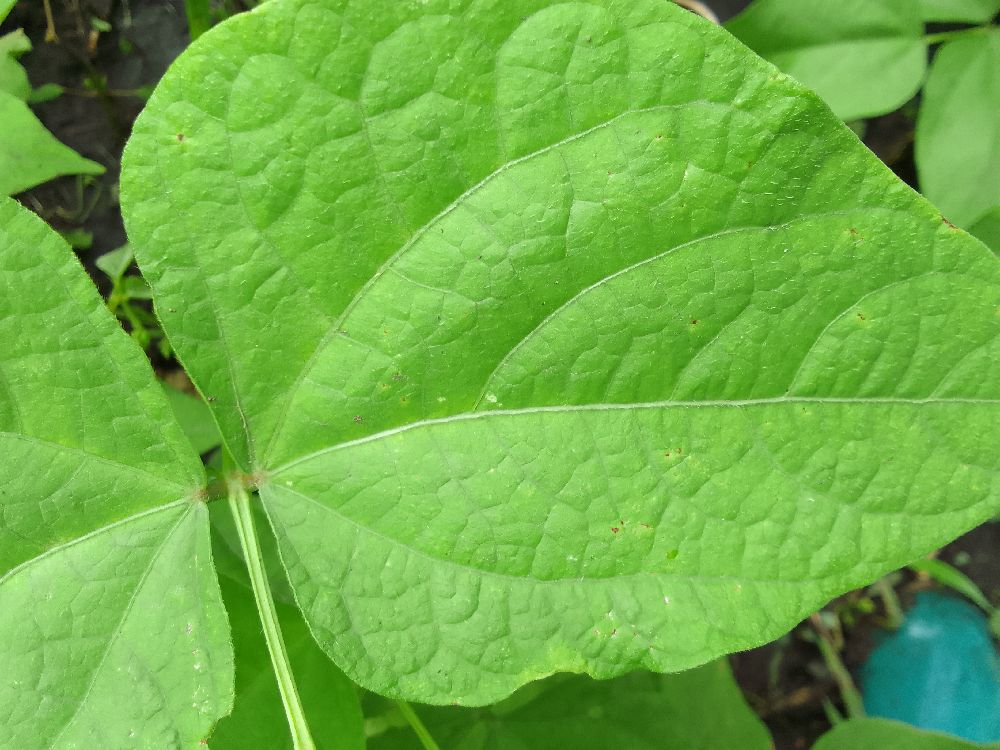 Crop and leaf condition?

common bean, healthy
